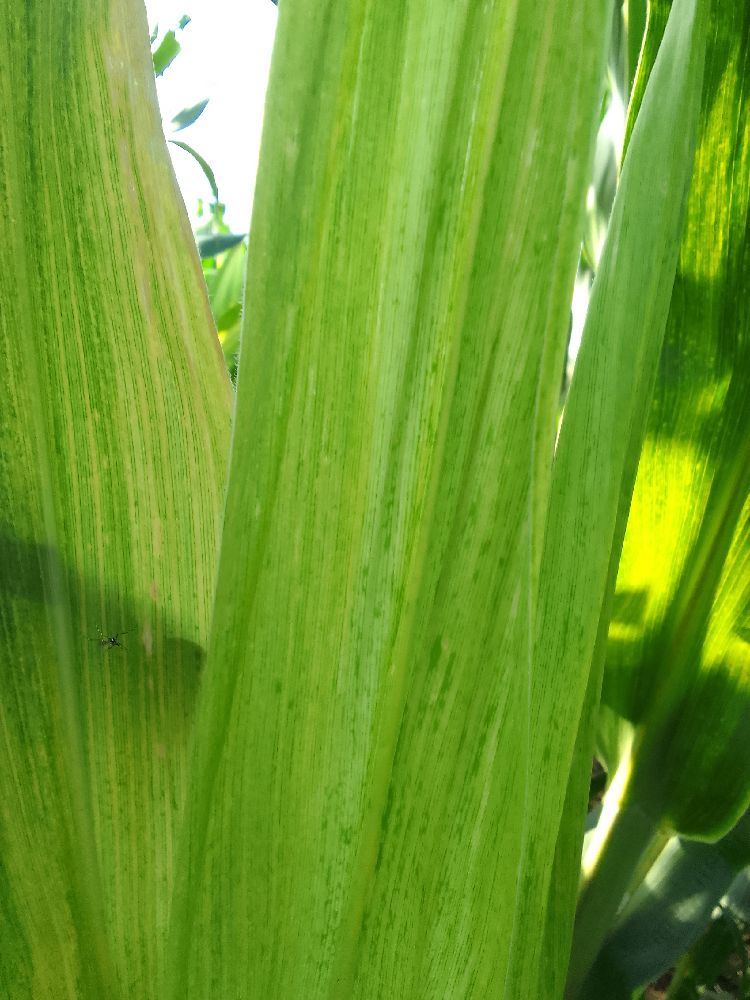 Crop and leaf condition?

maize, maize lethal necrosis
